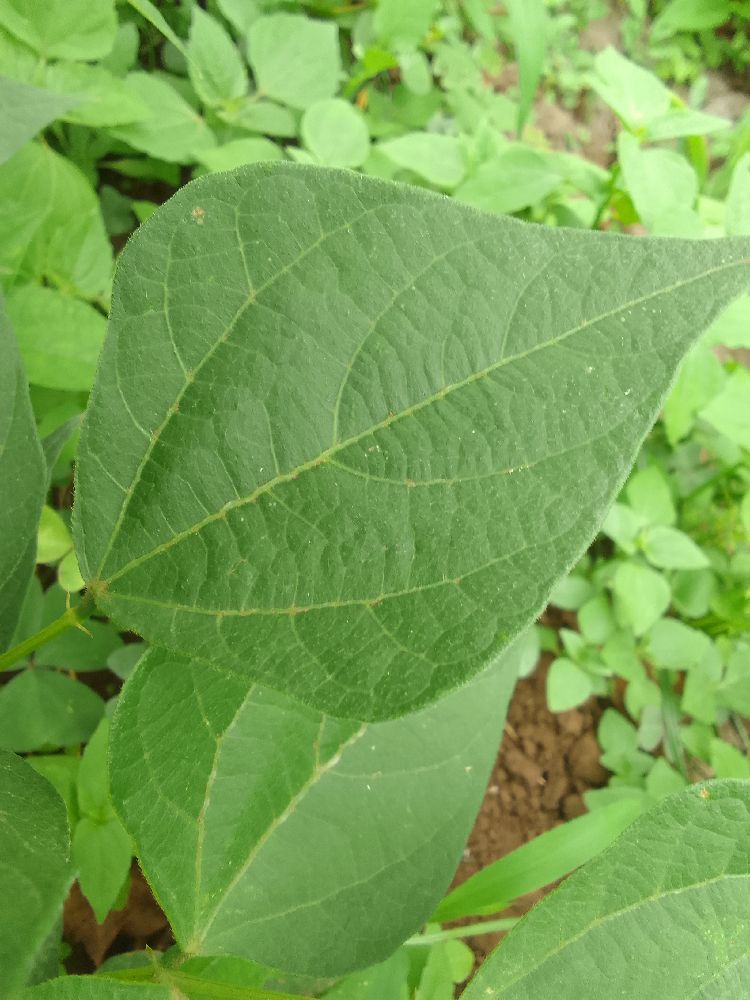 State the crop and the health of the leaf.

common bean, healthy
